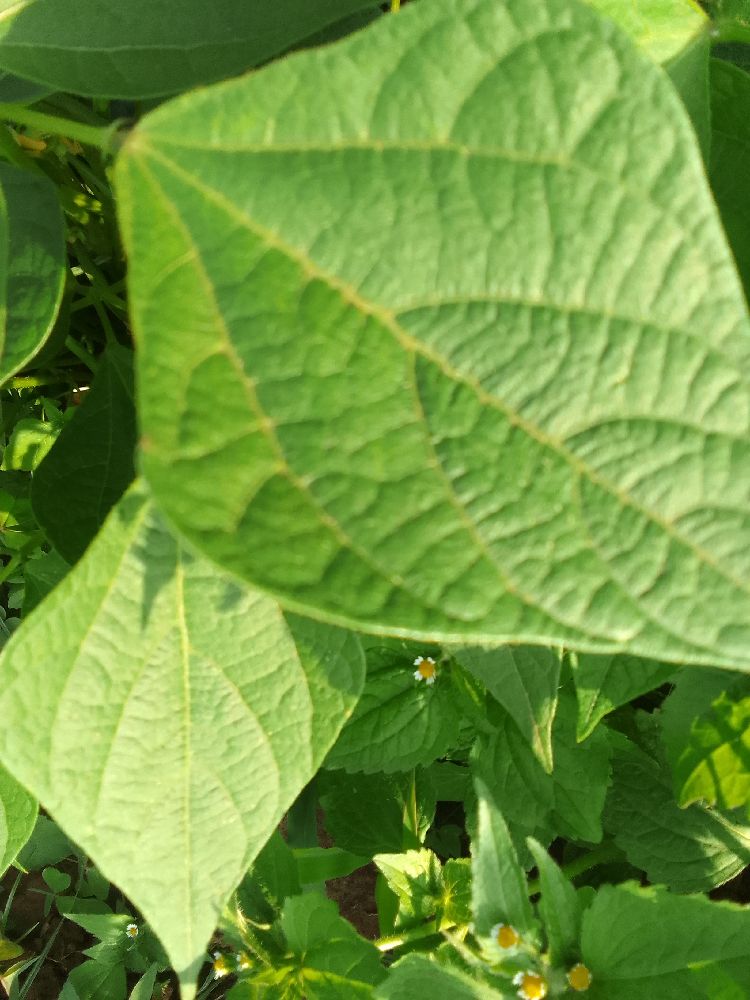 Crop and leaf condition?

common bean, healthy
